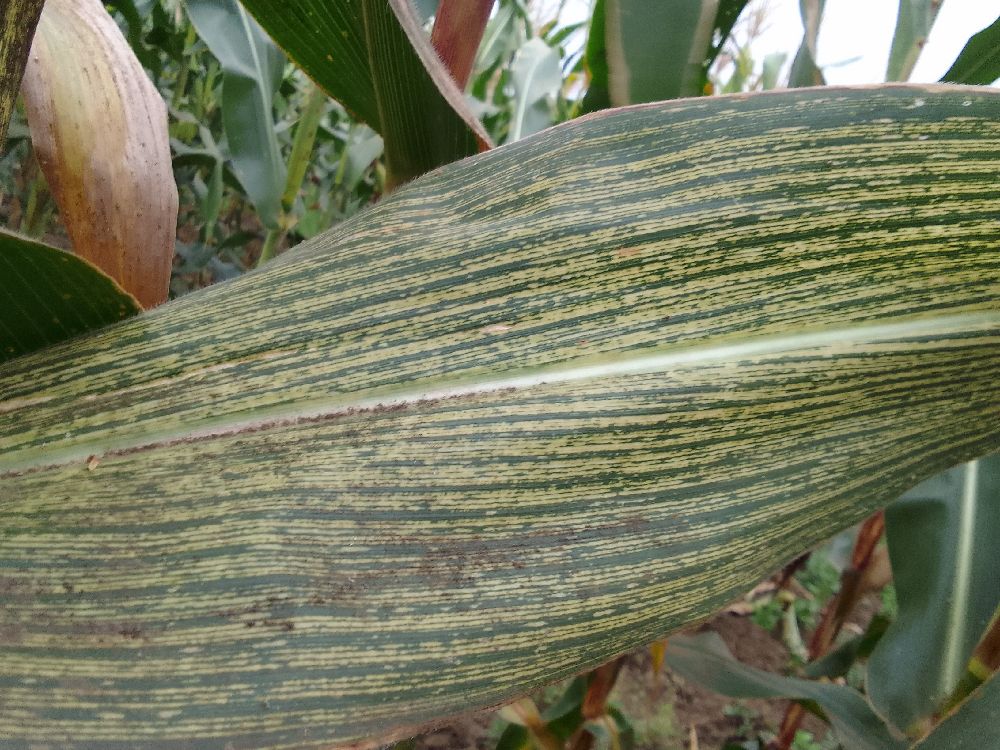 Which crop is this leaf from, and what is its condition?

maize, maize streak virus
